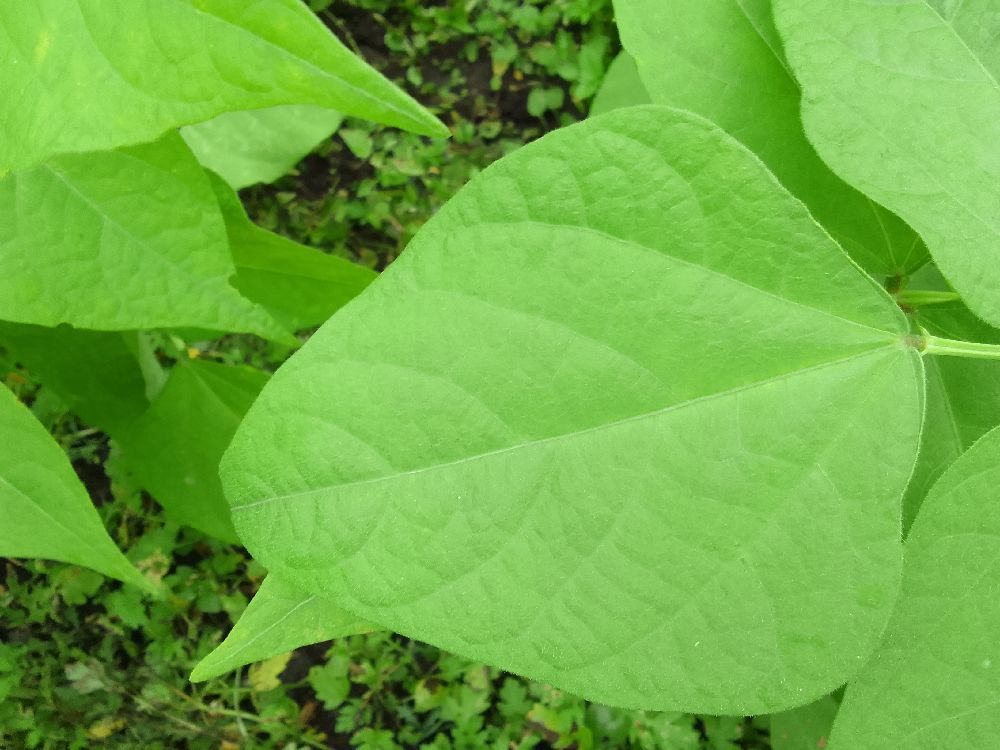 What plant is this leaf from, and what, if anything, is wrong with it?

common bean, healthy
